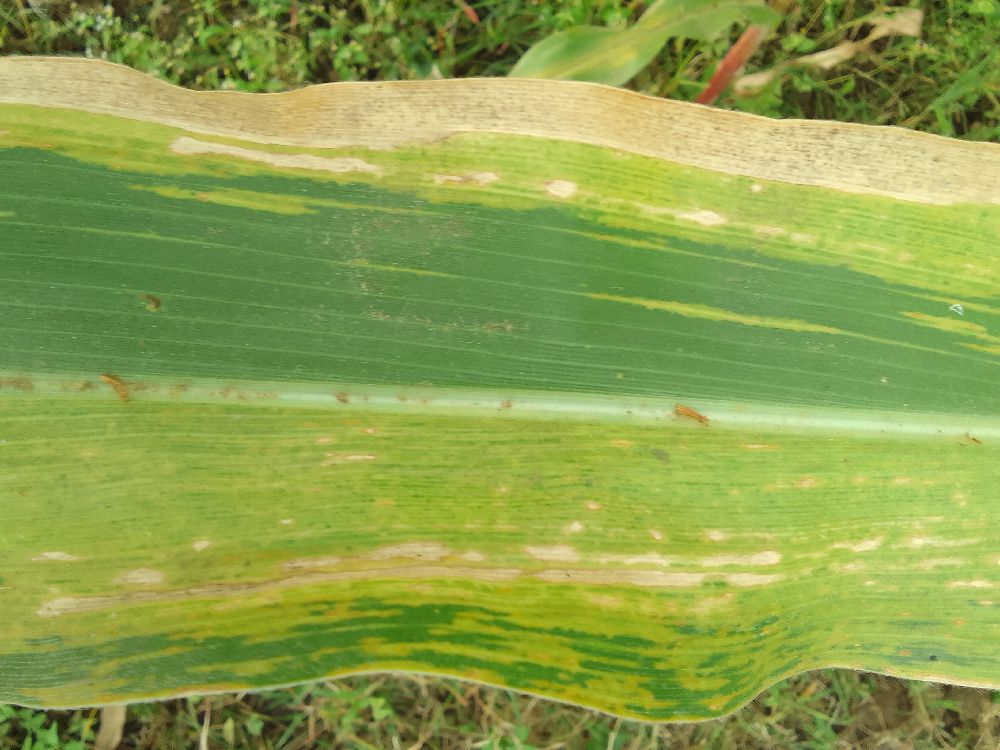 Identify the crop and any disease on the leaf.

maize, maize lethal necrosis
